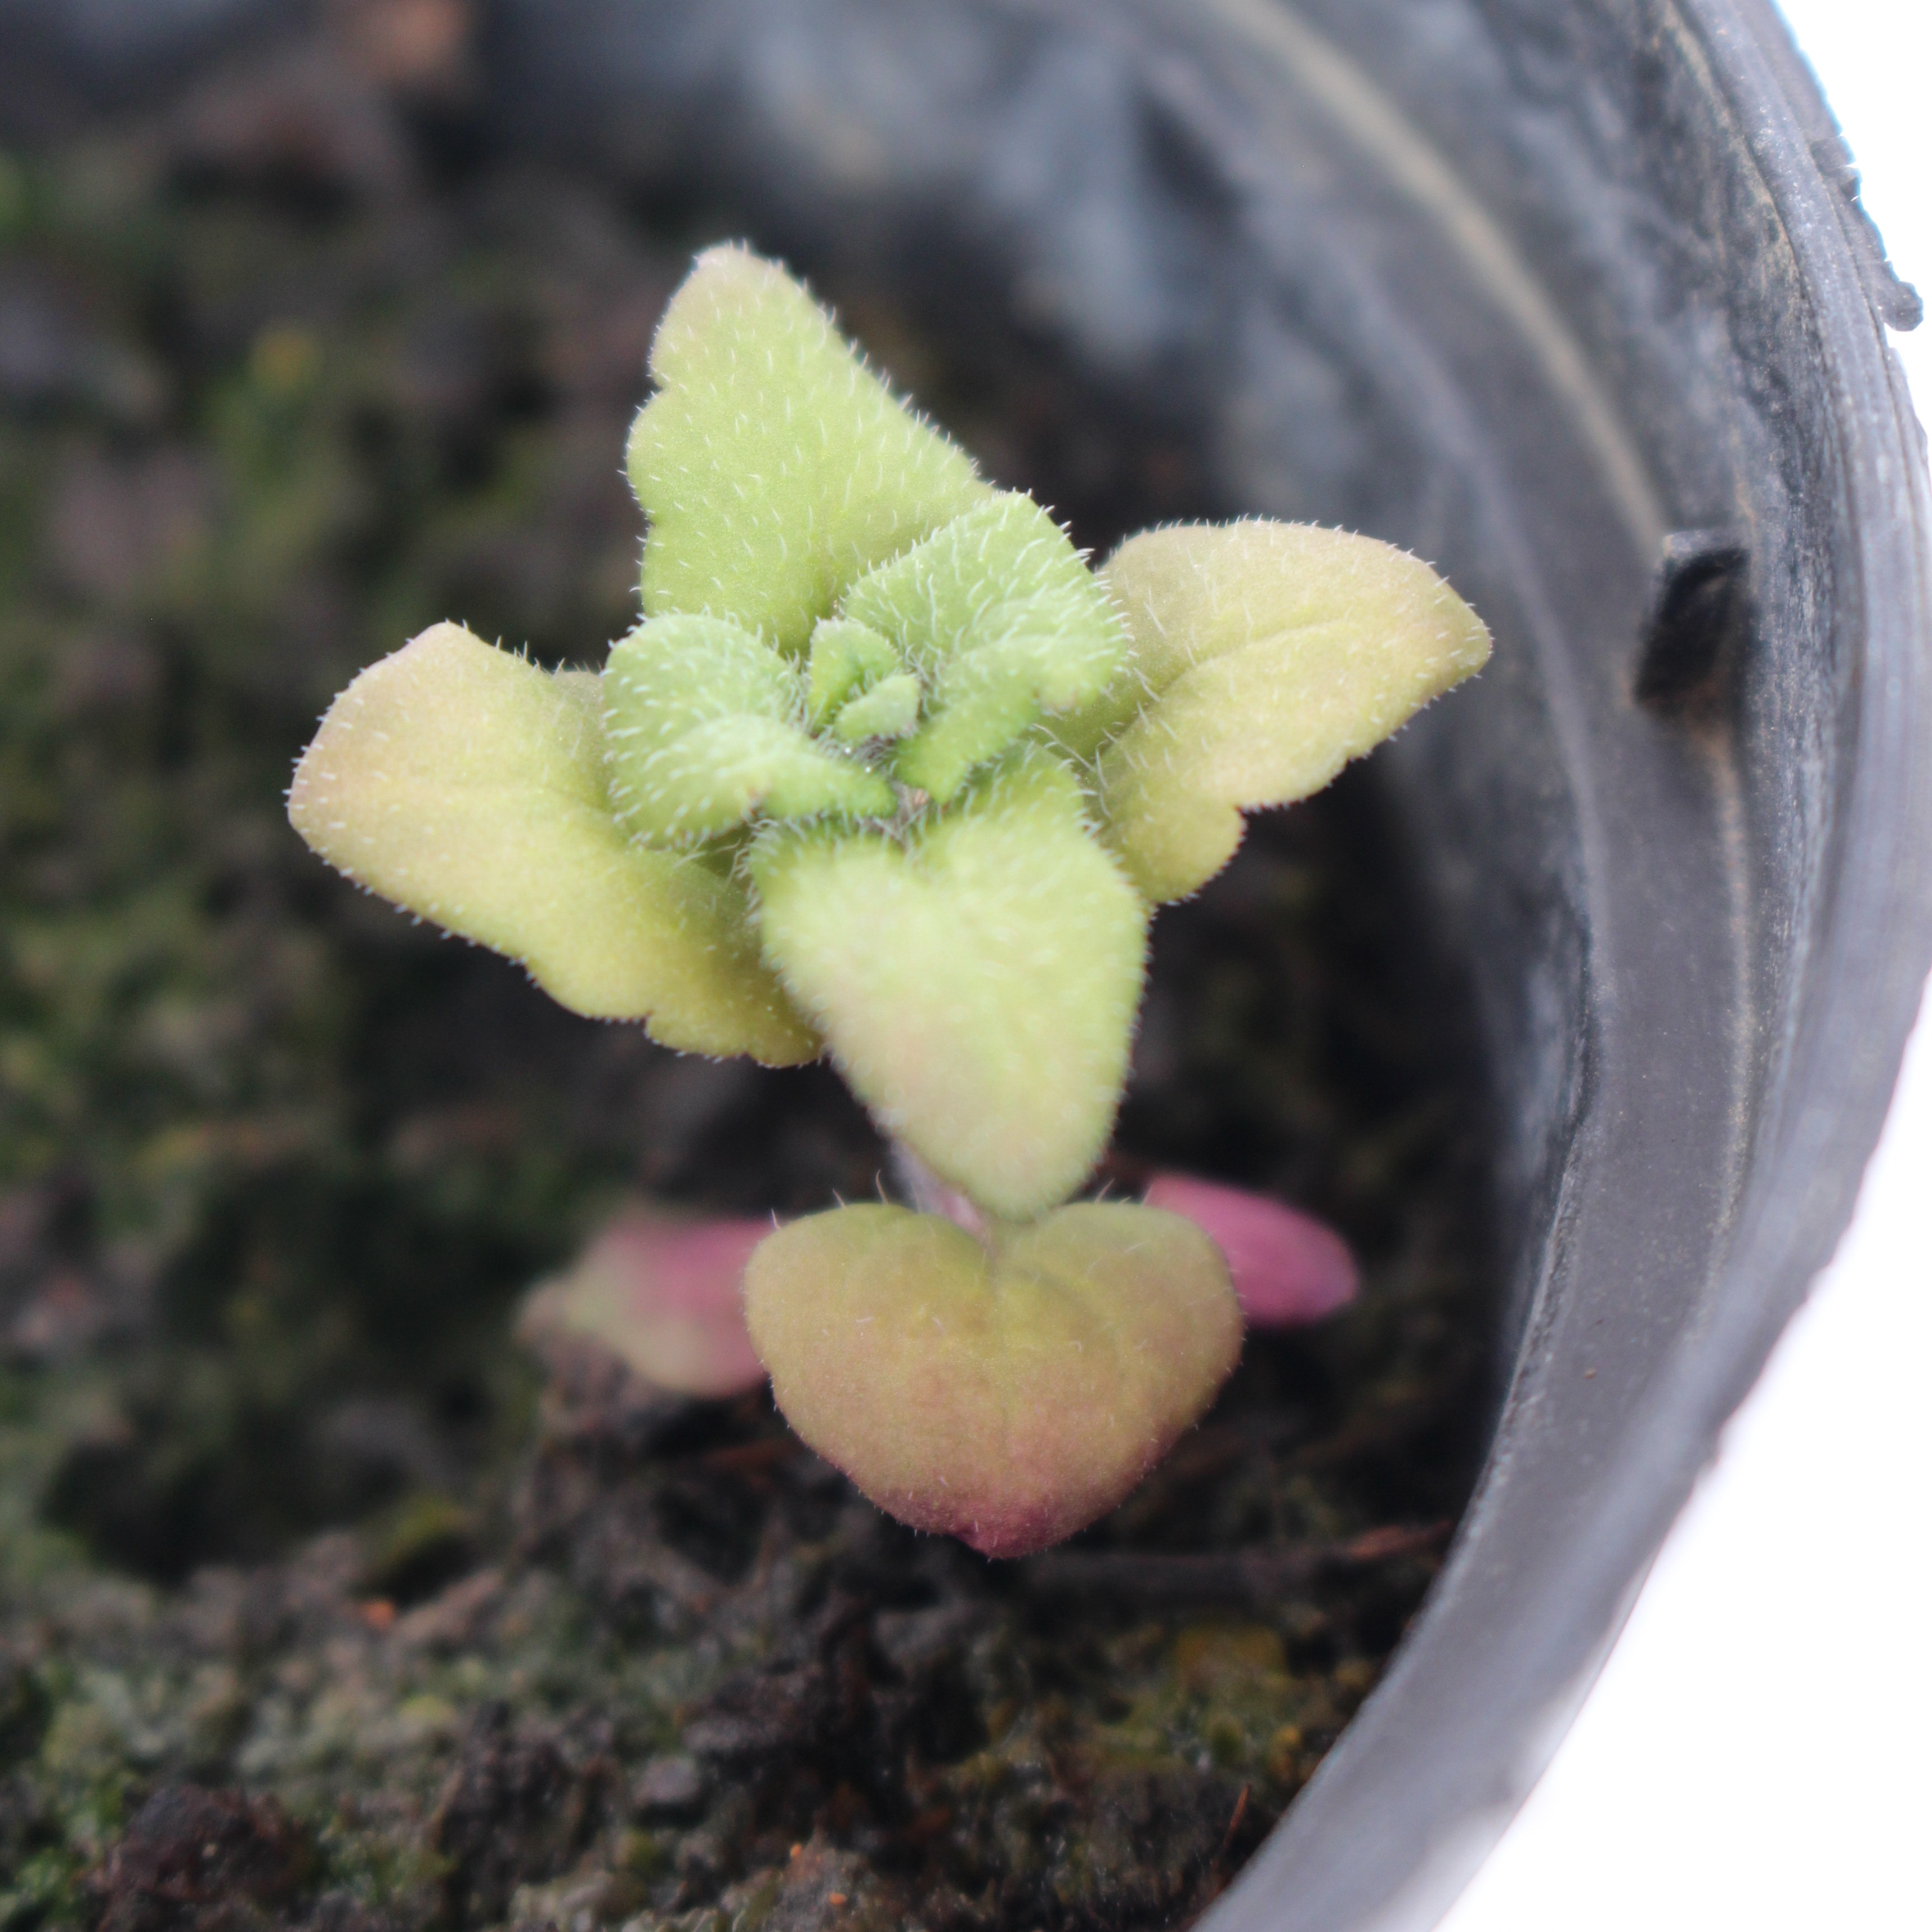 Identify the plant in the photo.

Veronica persica
